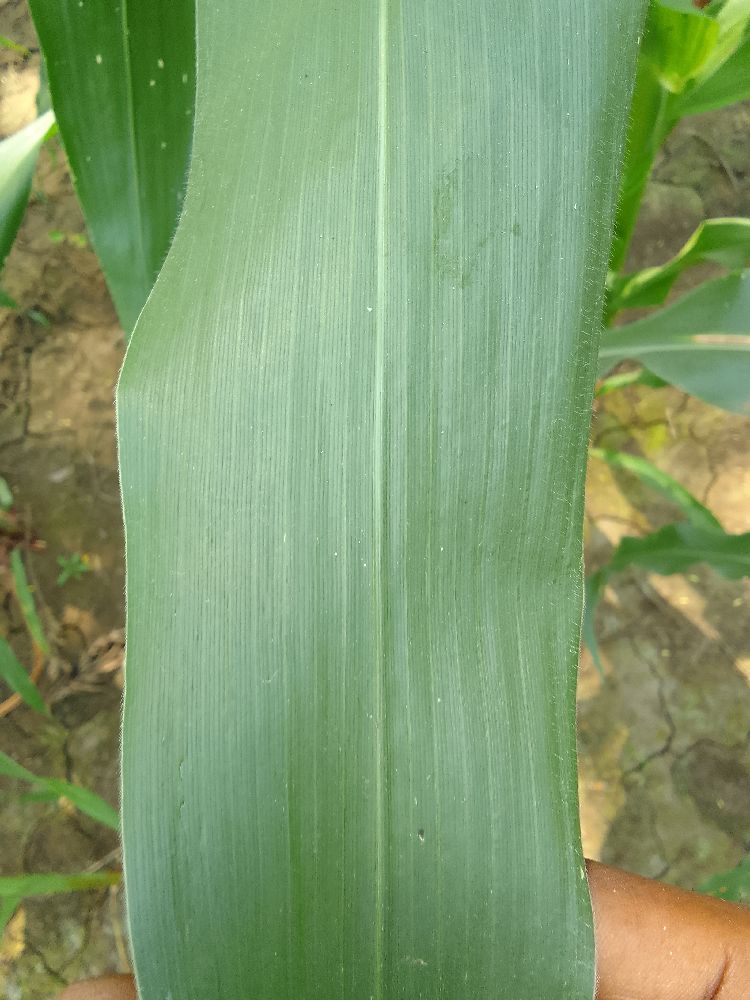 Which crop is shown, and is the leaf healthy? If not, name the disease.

maize, healthy
